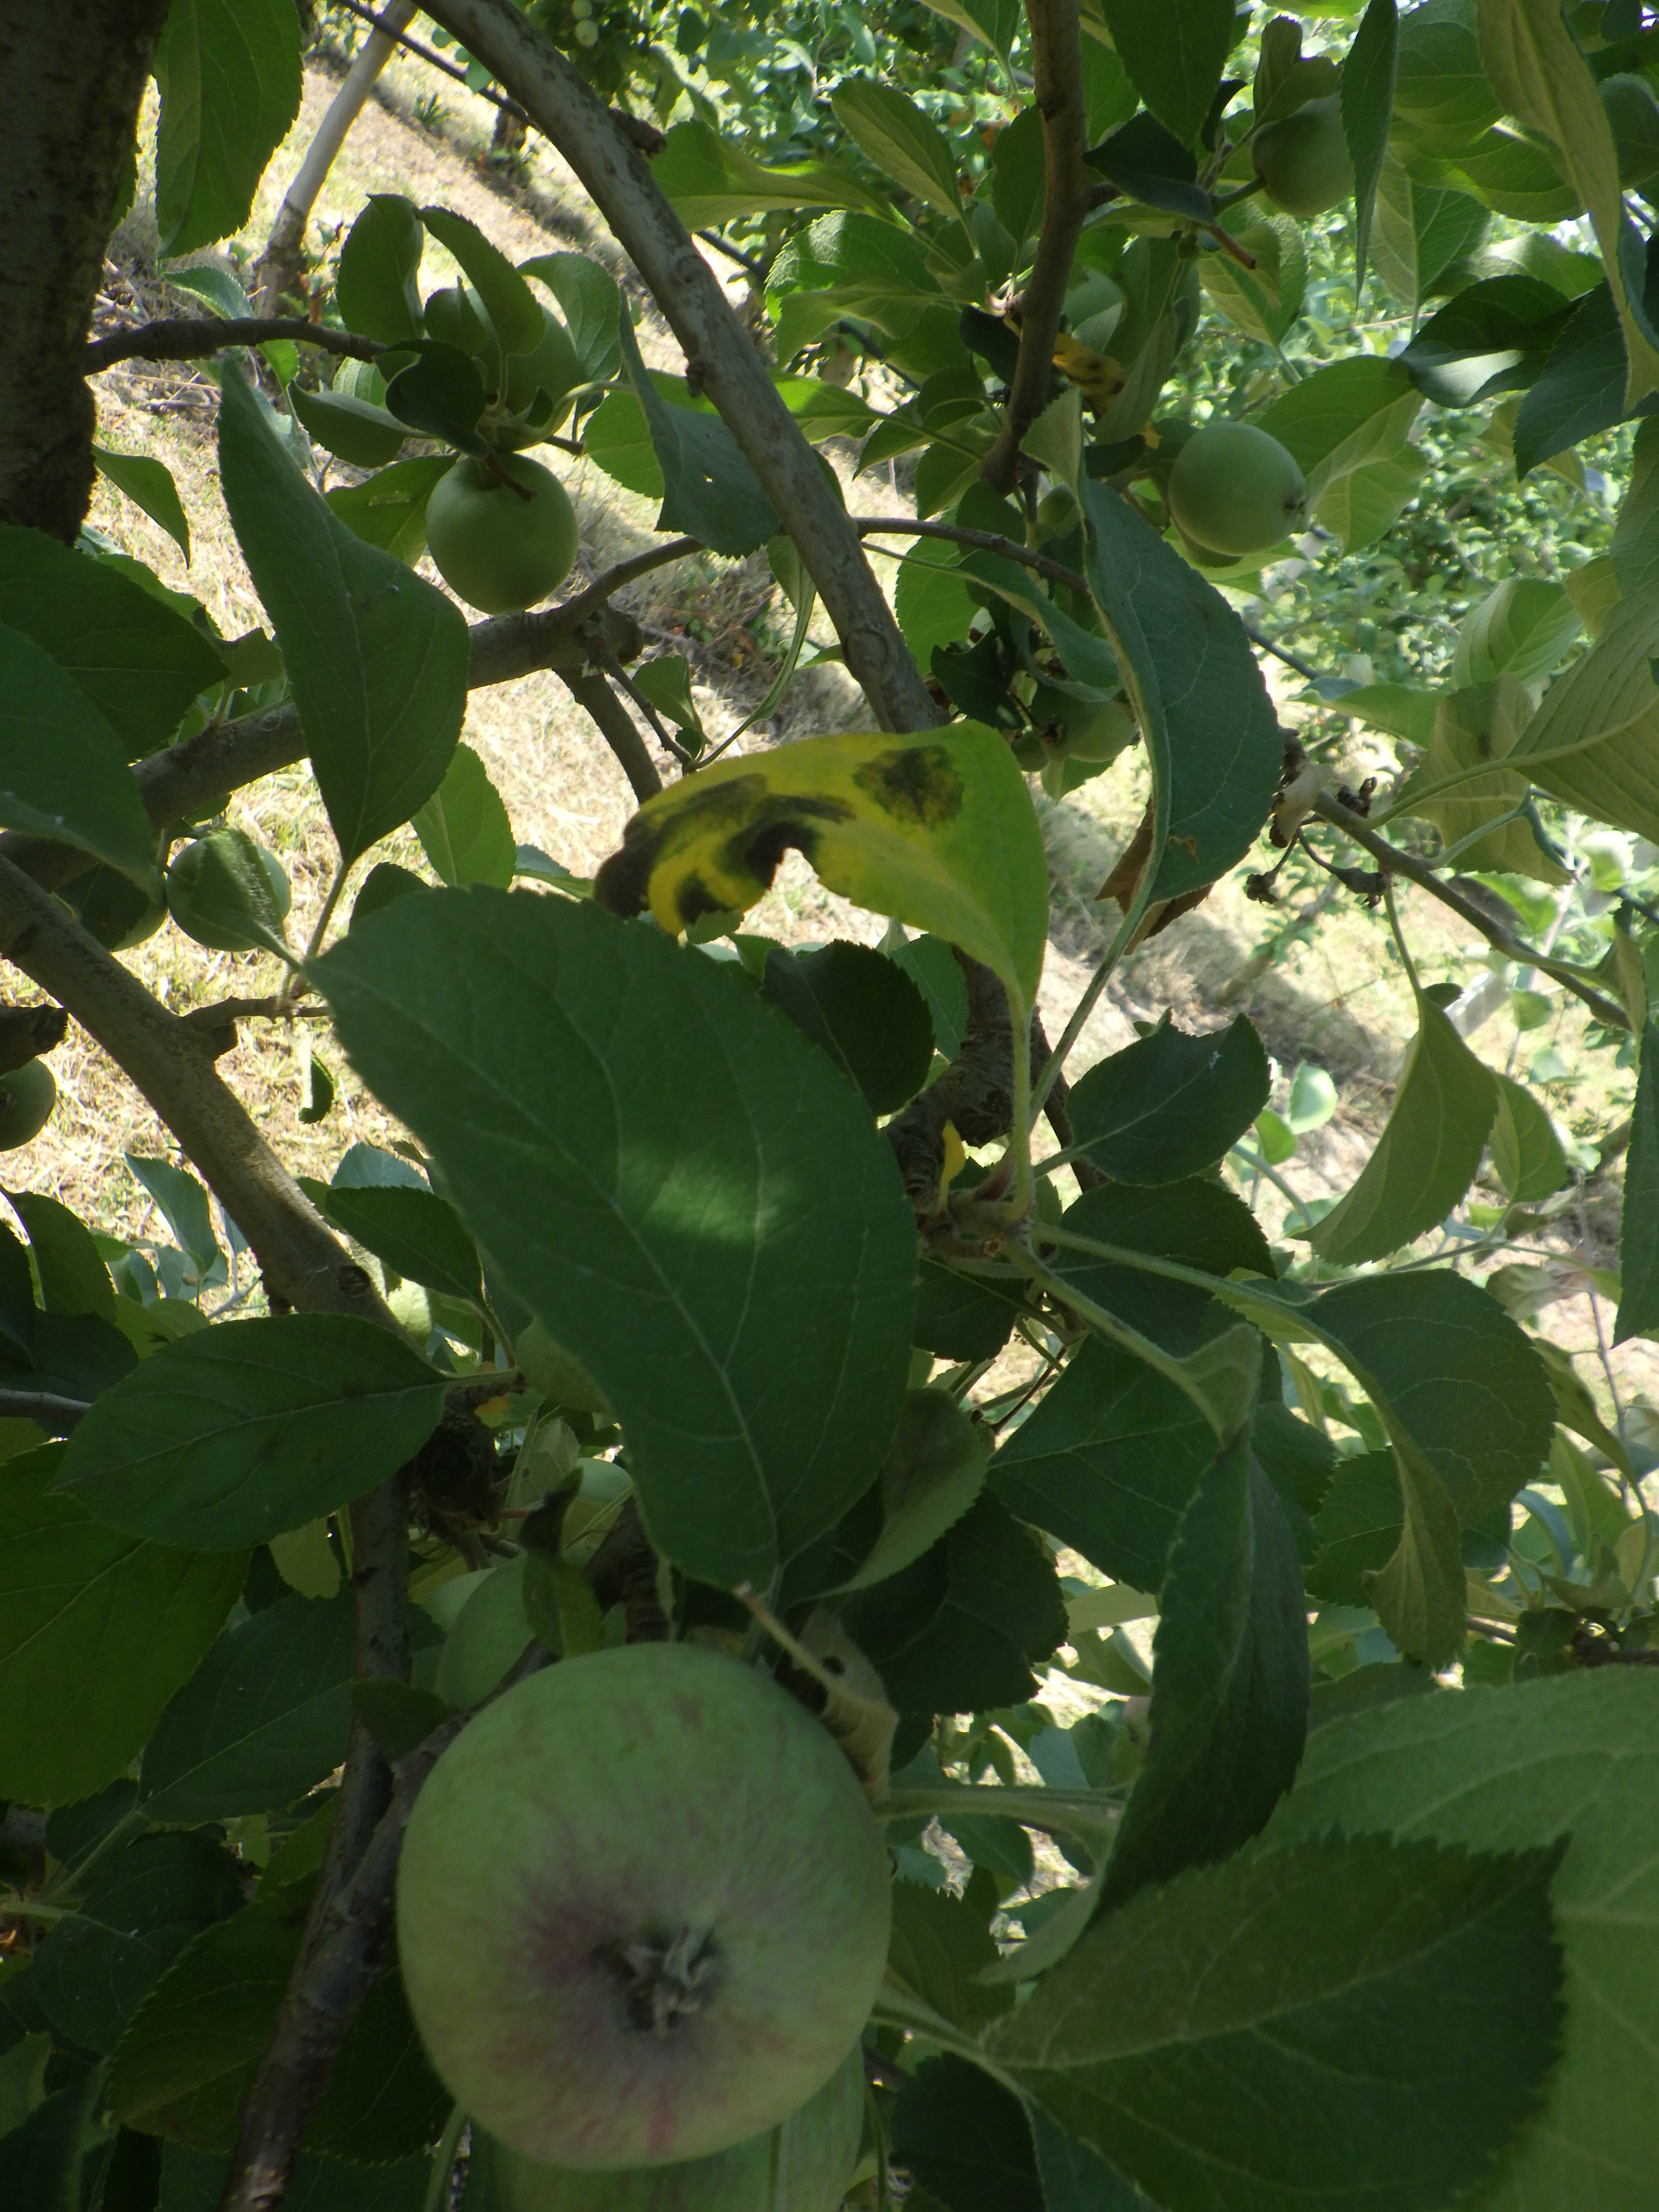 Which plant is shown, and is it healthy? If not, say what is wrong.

apple, scab
